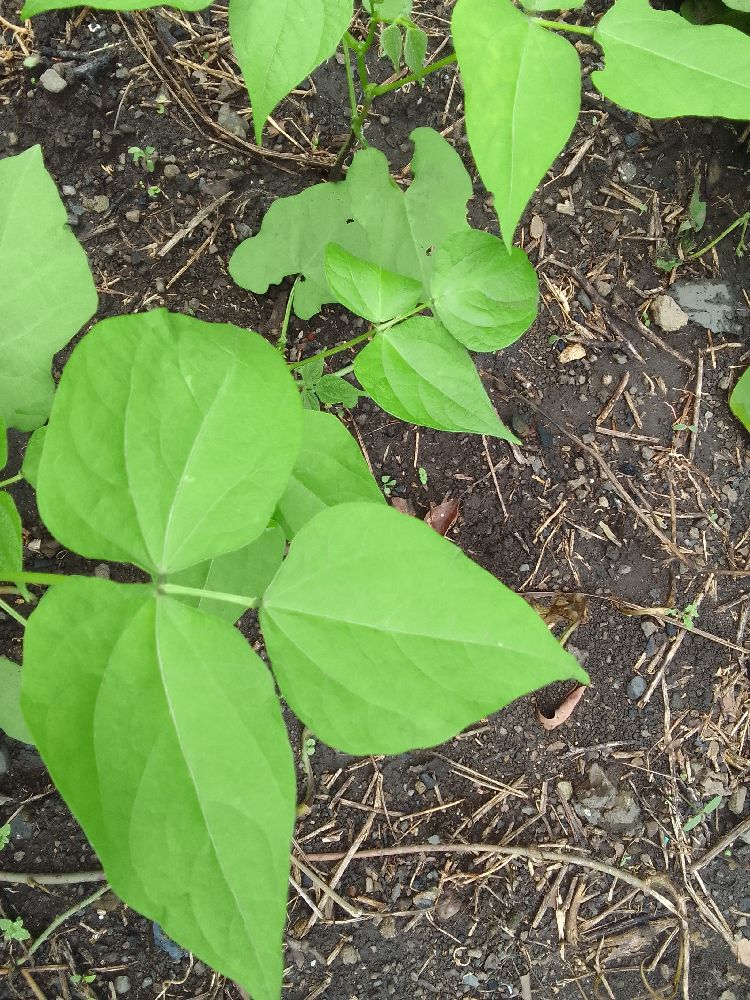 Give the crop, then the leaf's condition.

common bean, healthy
